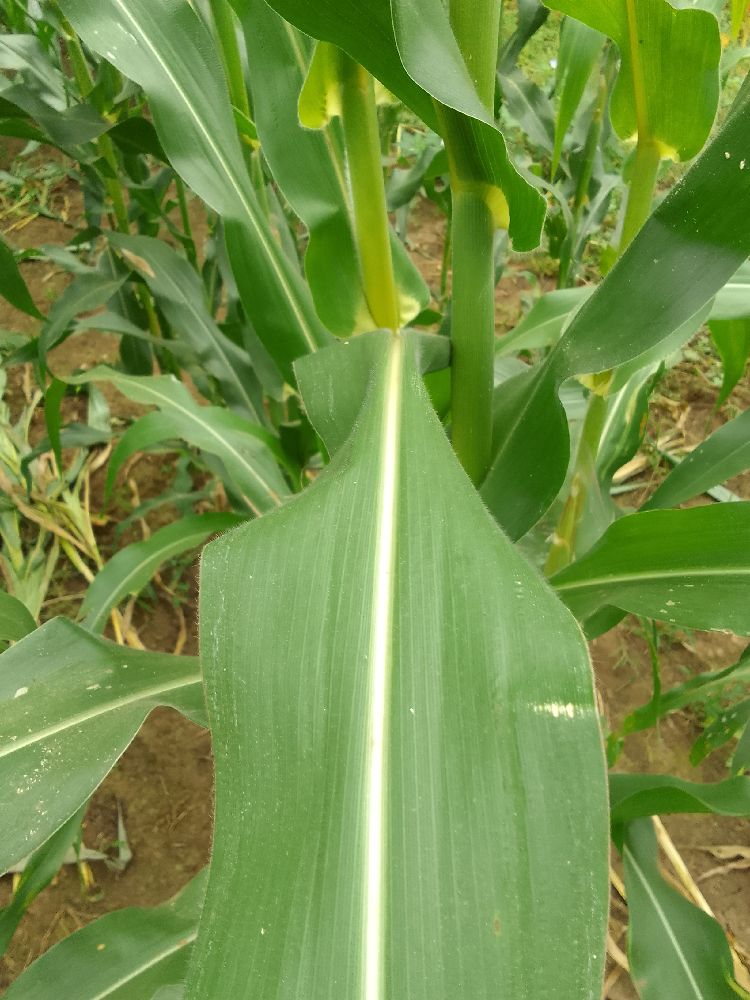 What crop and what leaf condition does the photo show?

maize, healthy
